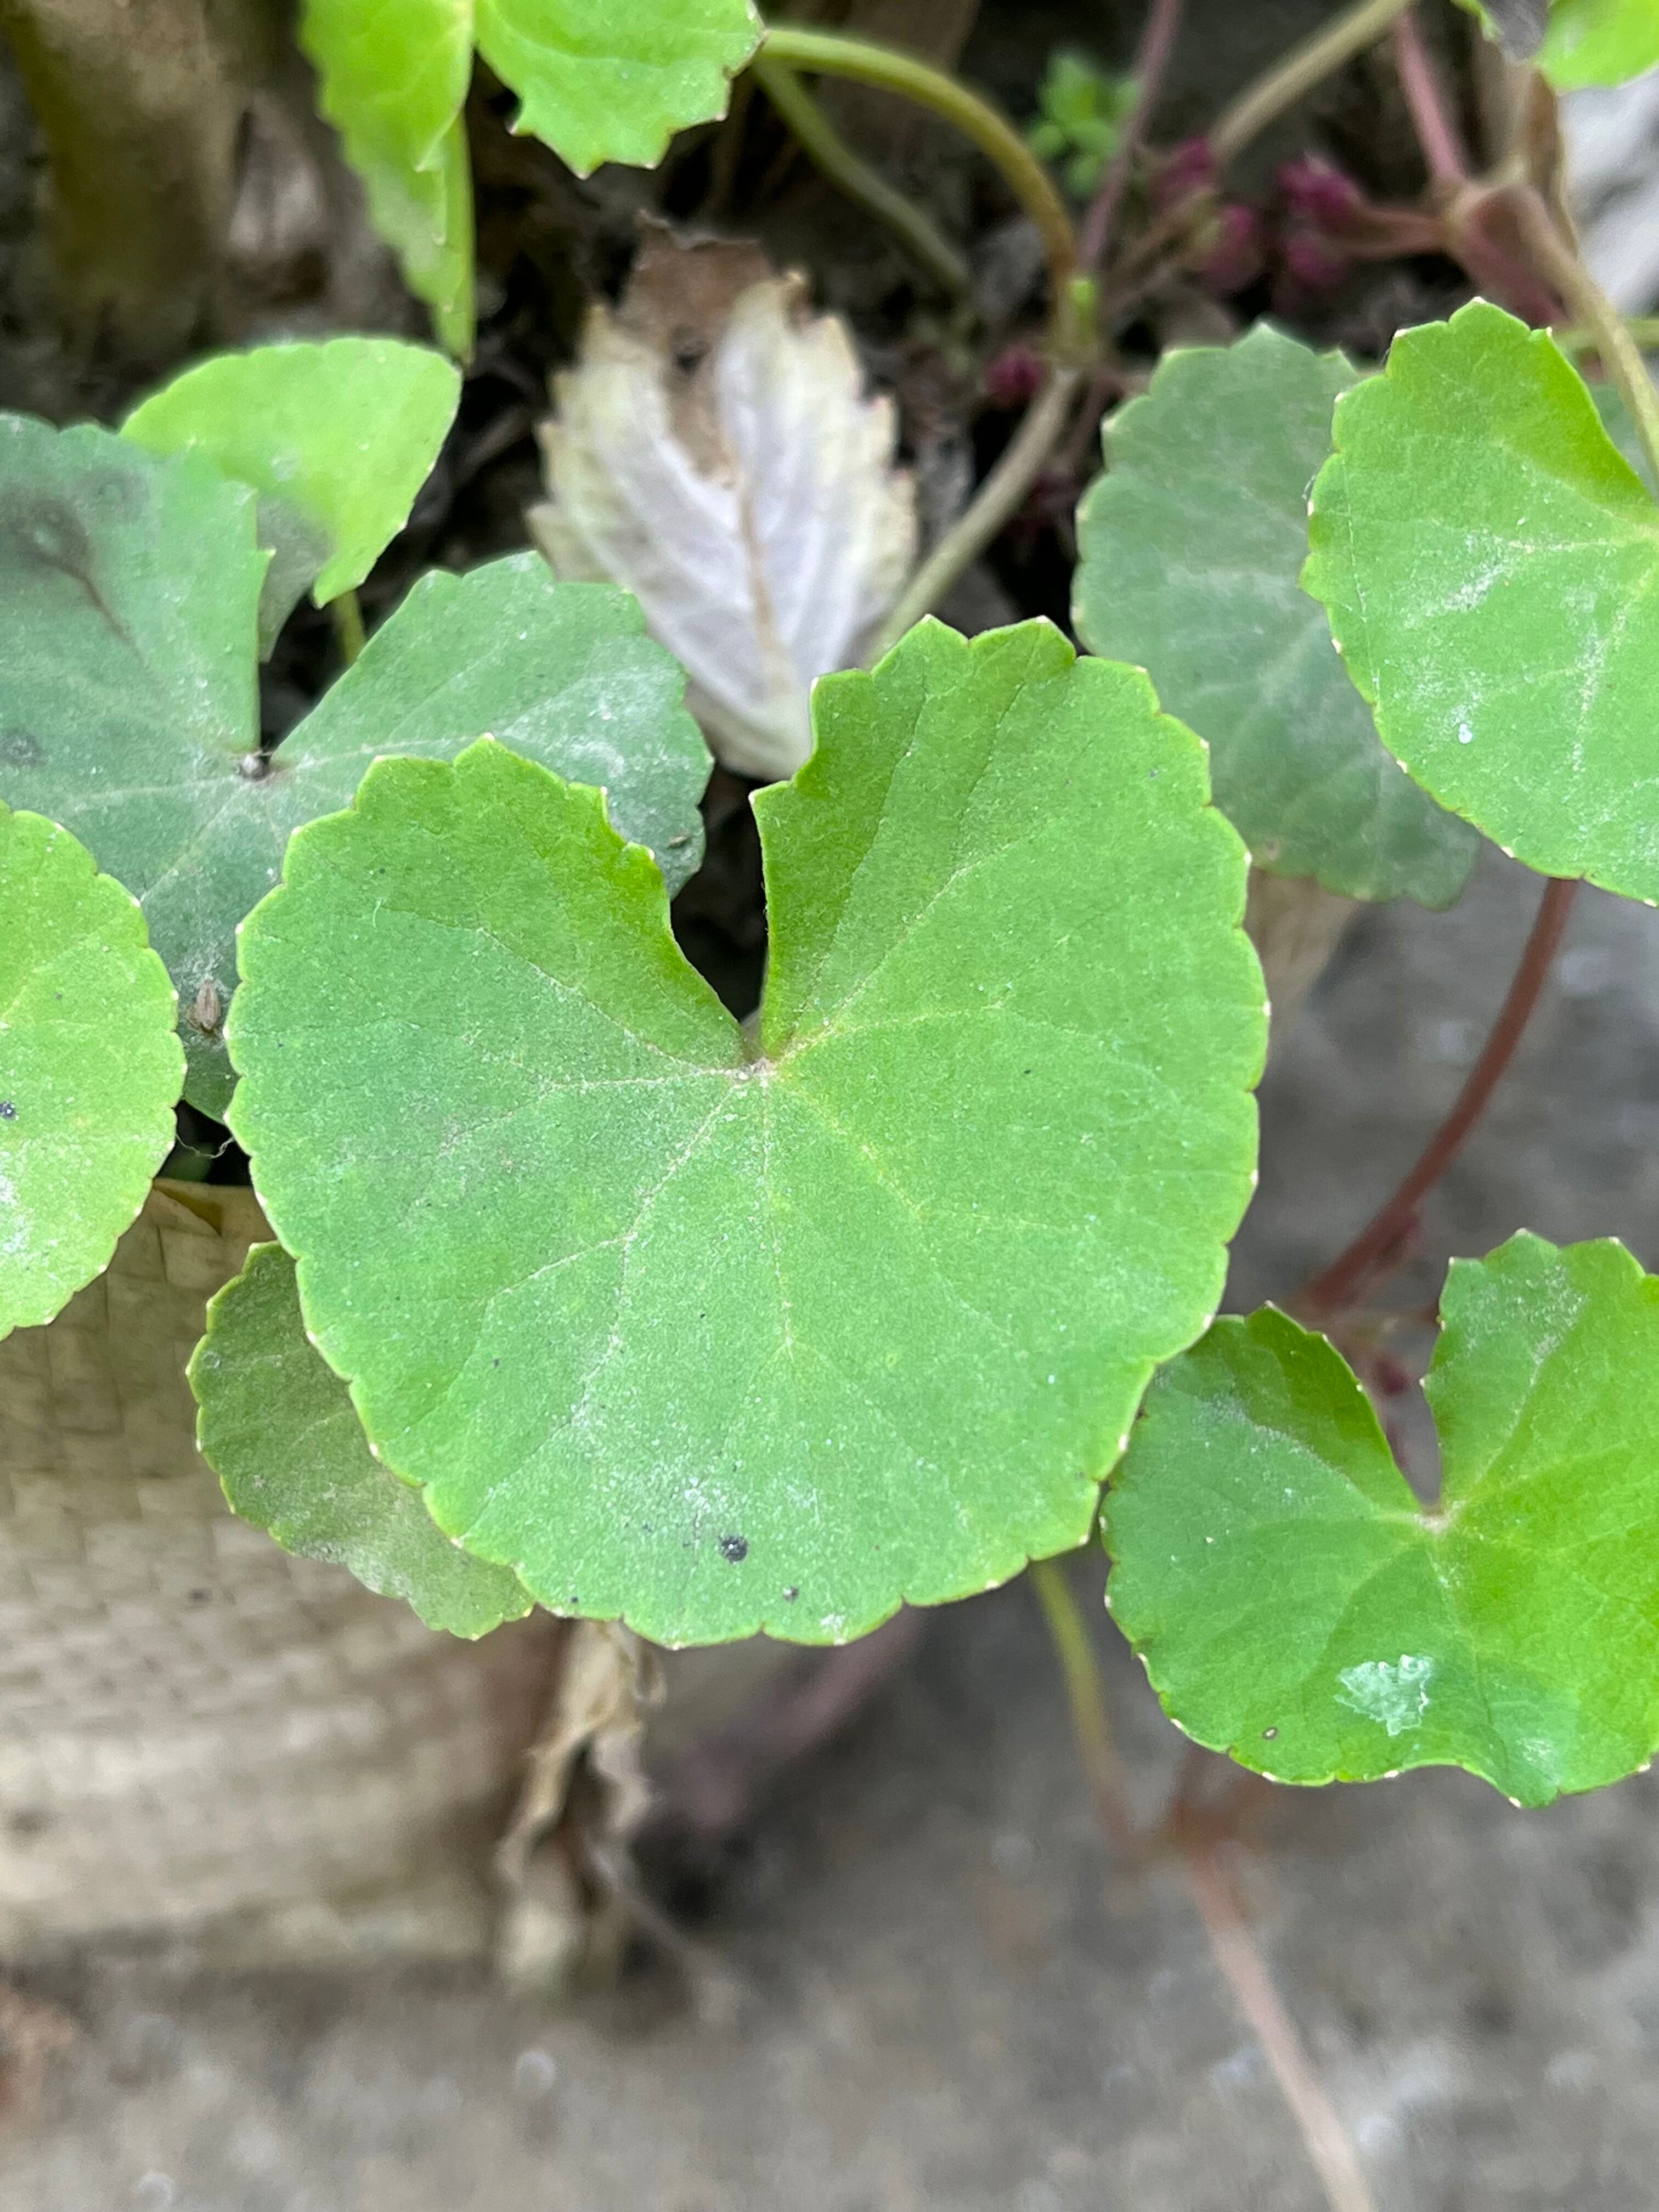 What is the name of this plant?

thankuni
